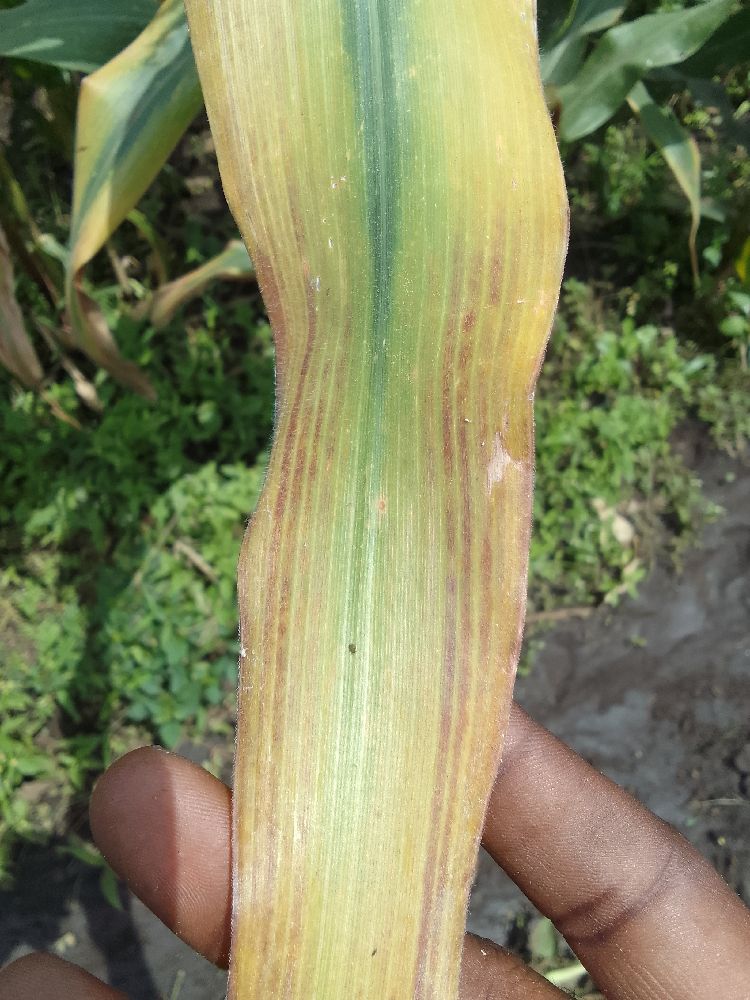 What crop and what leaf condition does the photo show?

maize, maize lethal necrosis
